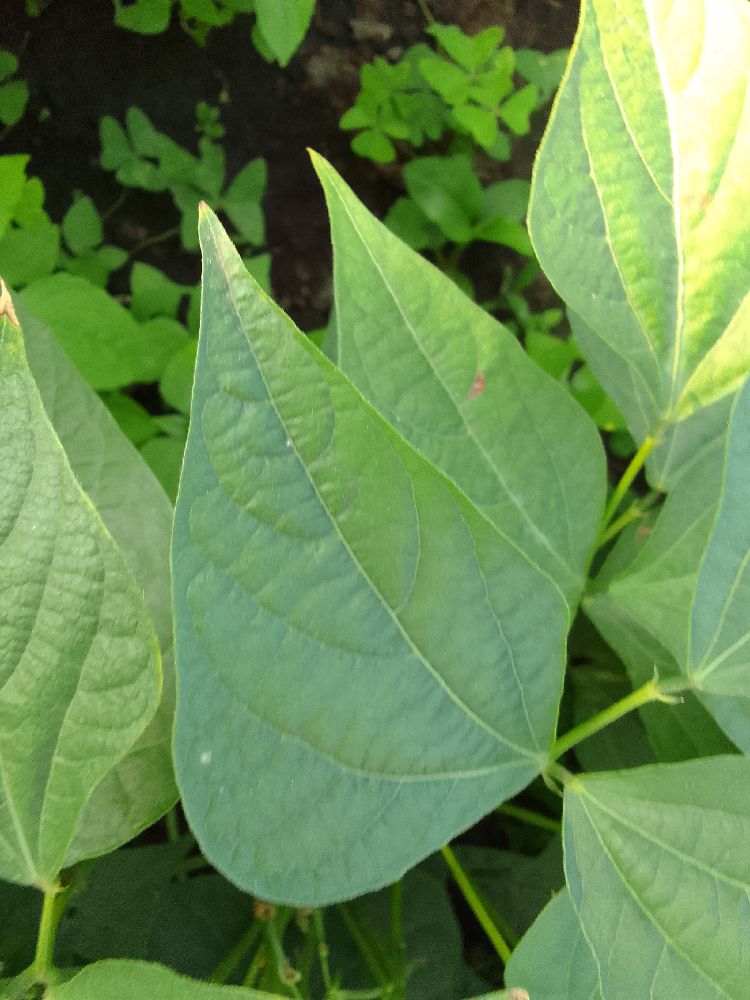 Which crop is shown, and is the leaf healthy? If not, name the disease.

common bean, healthy
